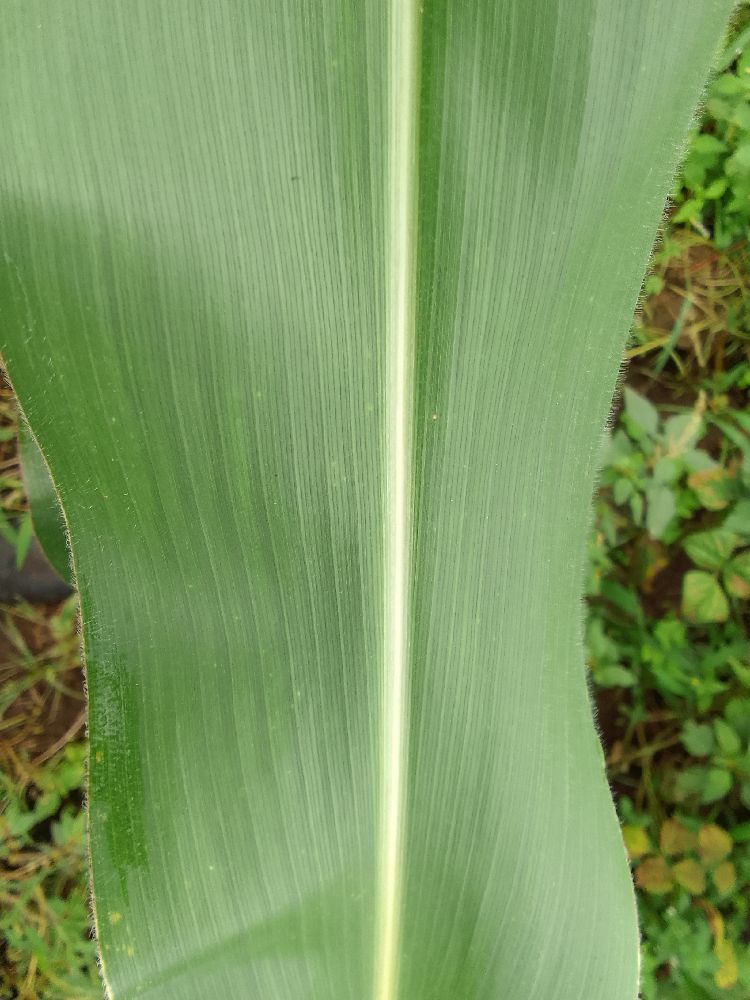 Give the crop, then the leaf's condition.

maize, healthy
